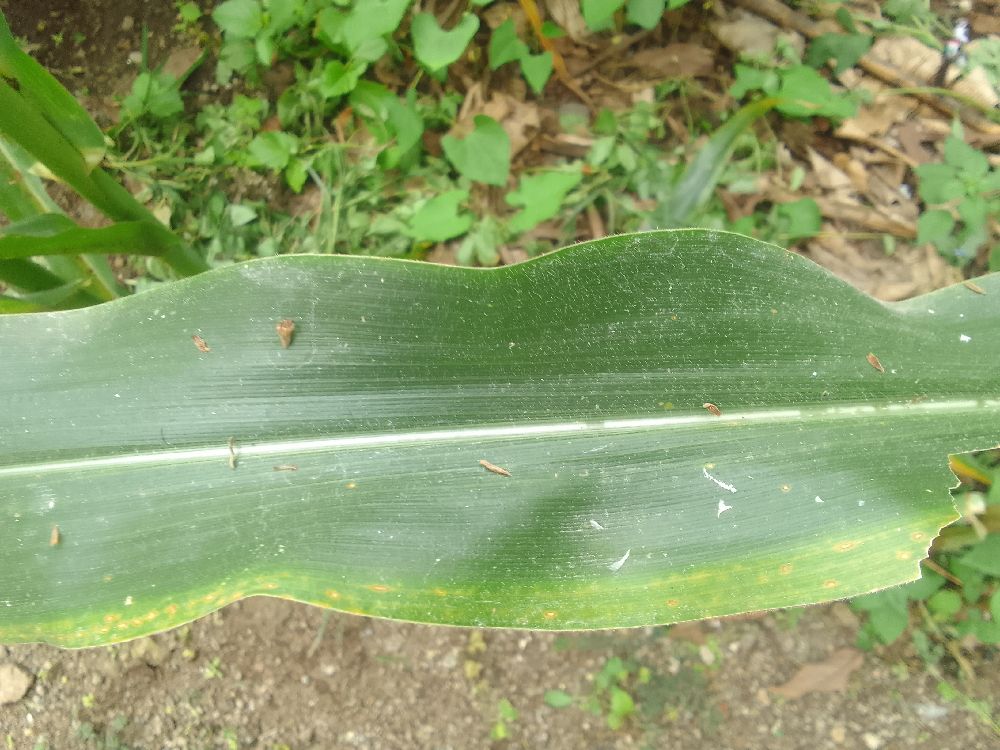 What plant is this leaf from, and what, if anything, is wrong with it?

maize, healthy
